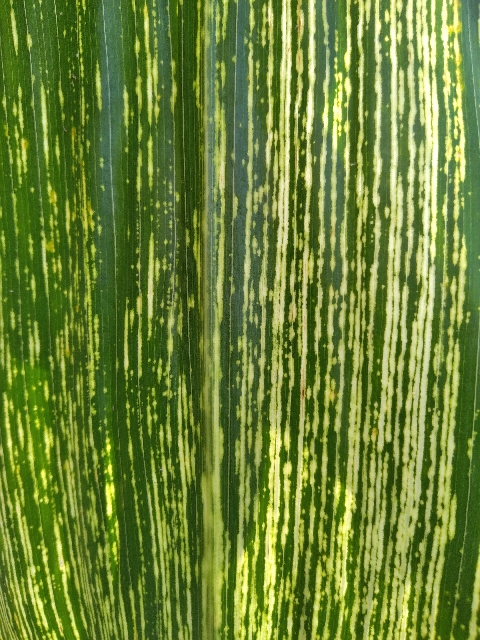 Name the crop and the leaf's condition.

maize, maize streak virus
